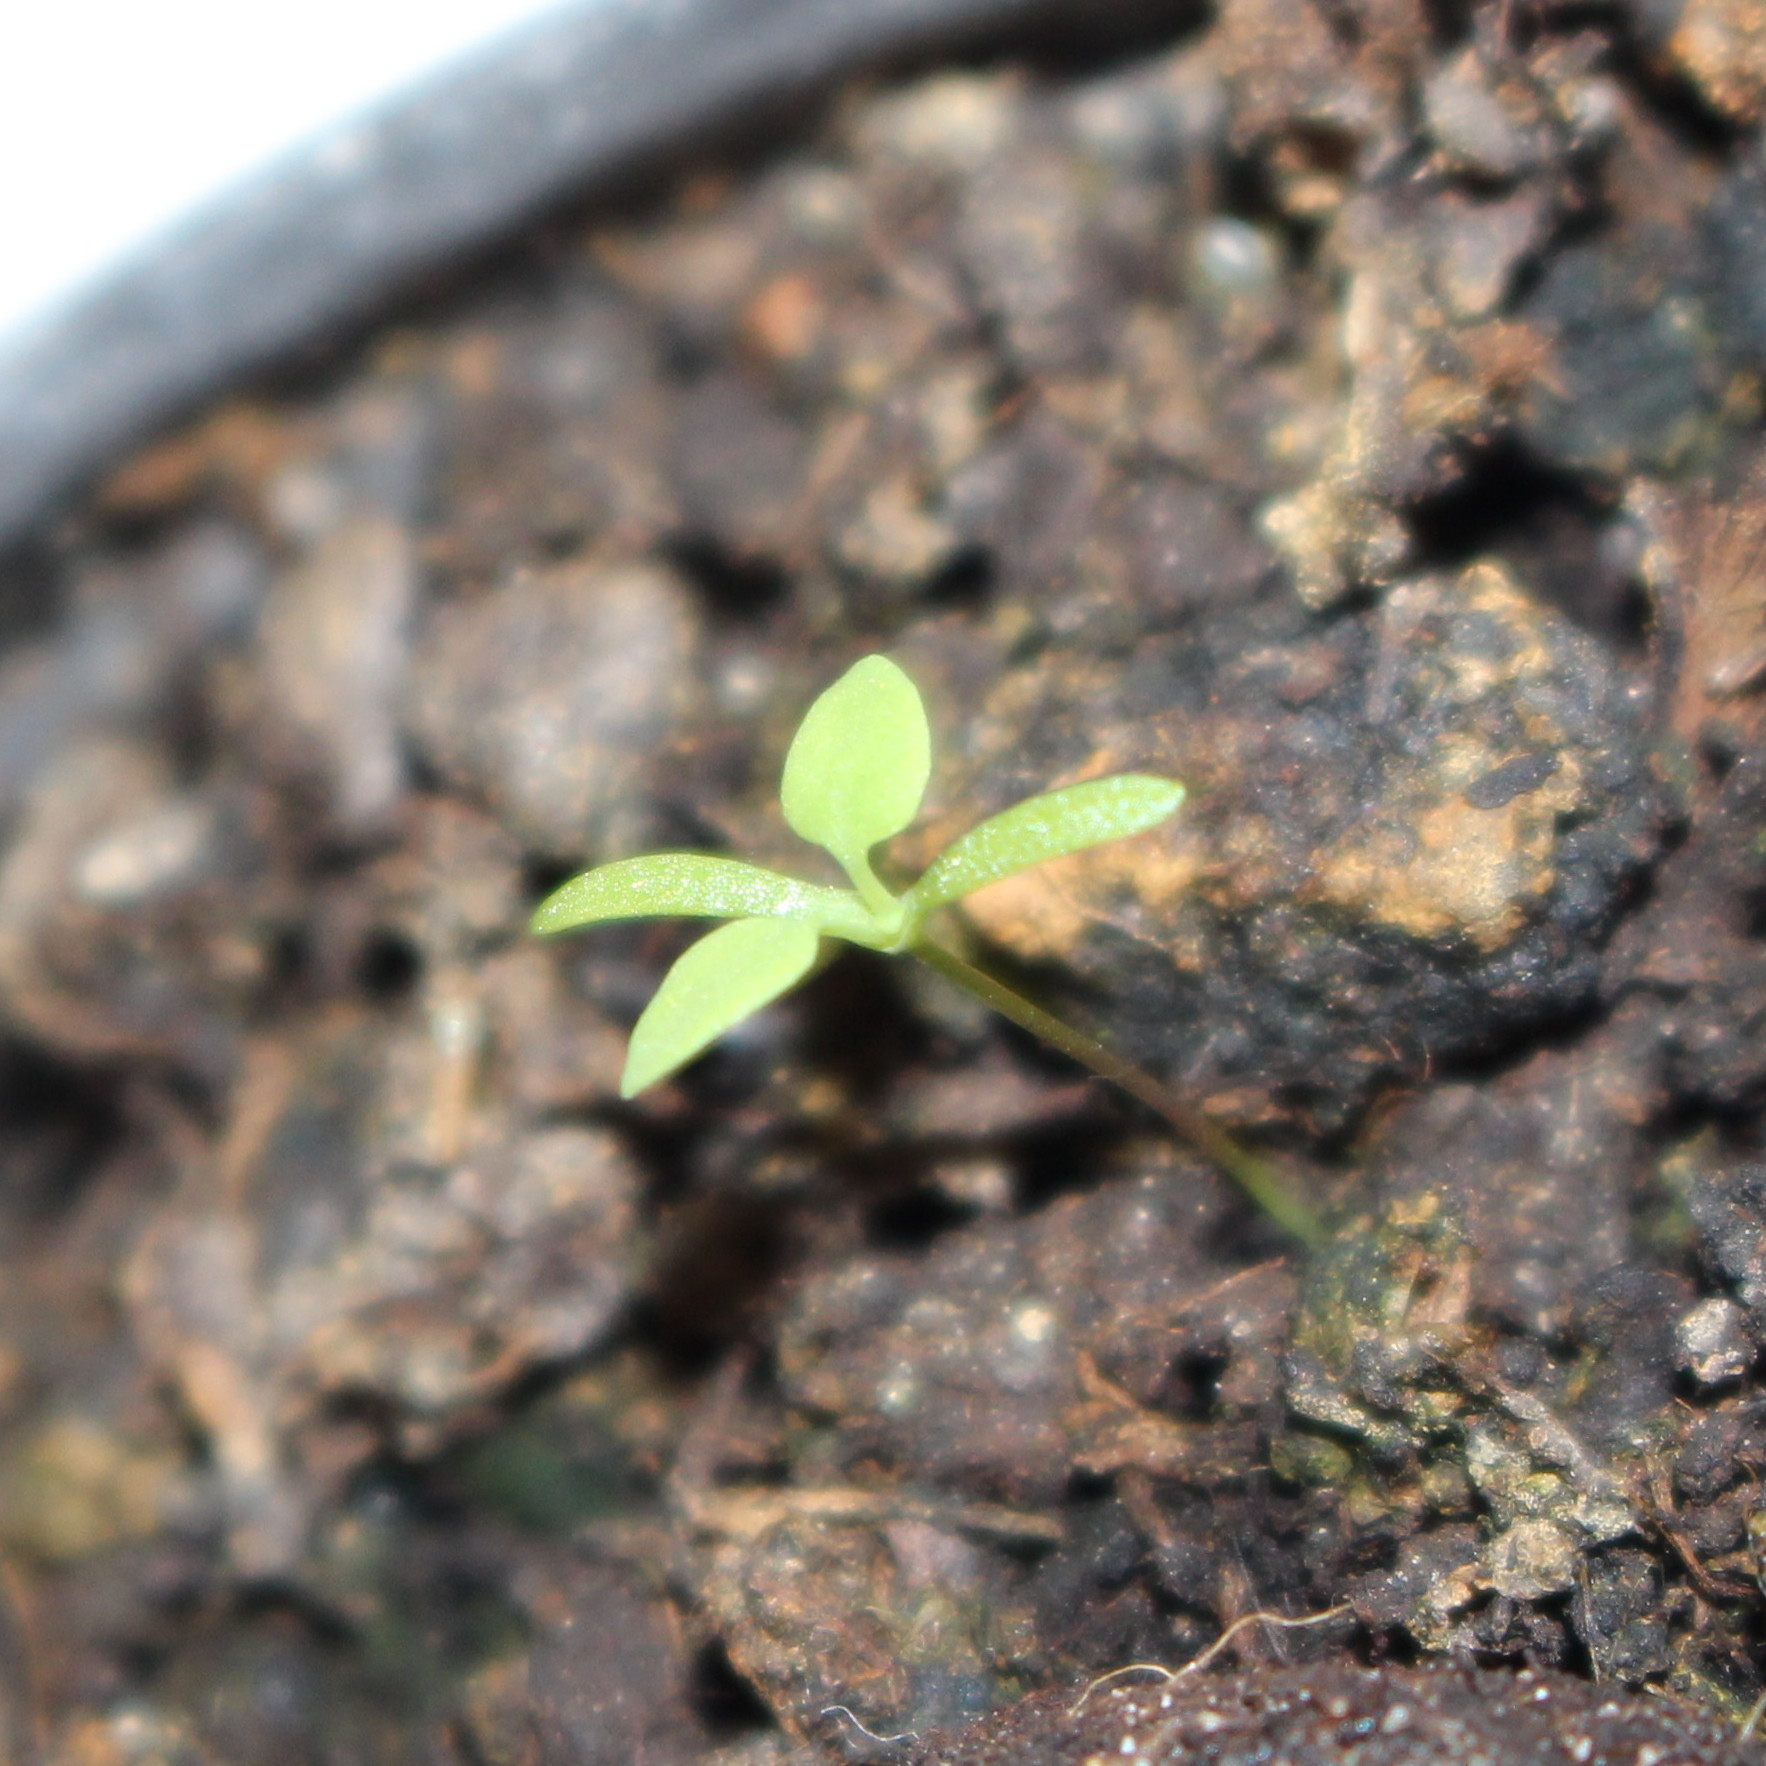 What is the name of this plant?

Papaver rhoeas
